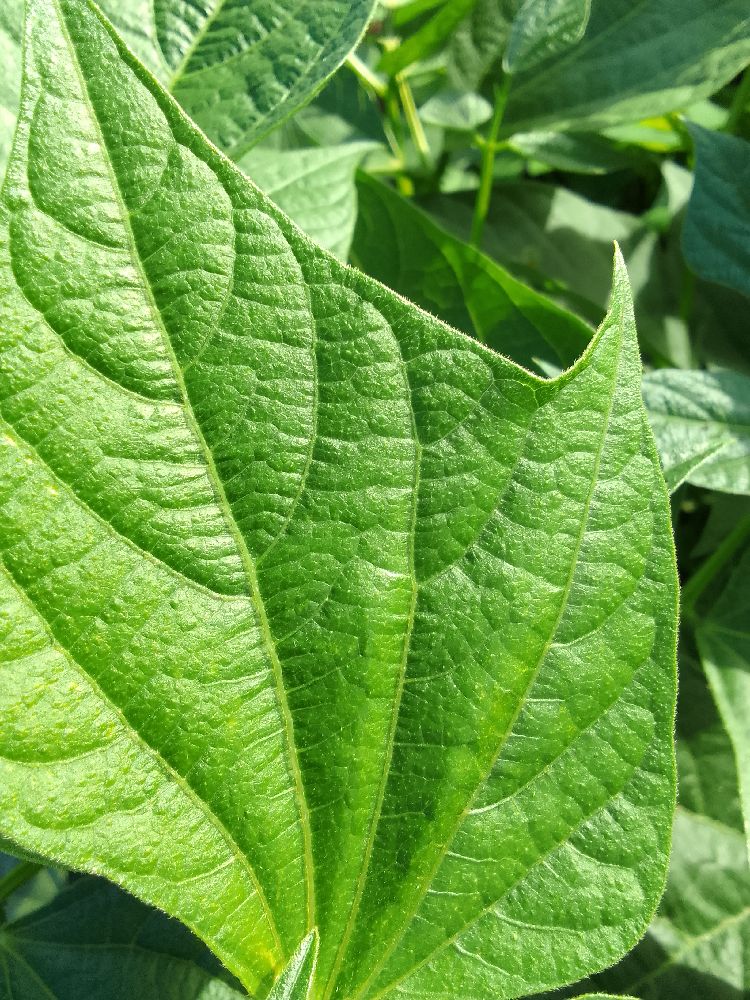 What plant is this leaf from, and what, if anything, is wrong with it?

common bean, healthy
